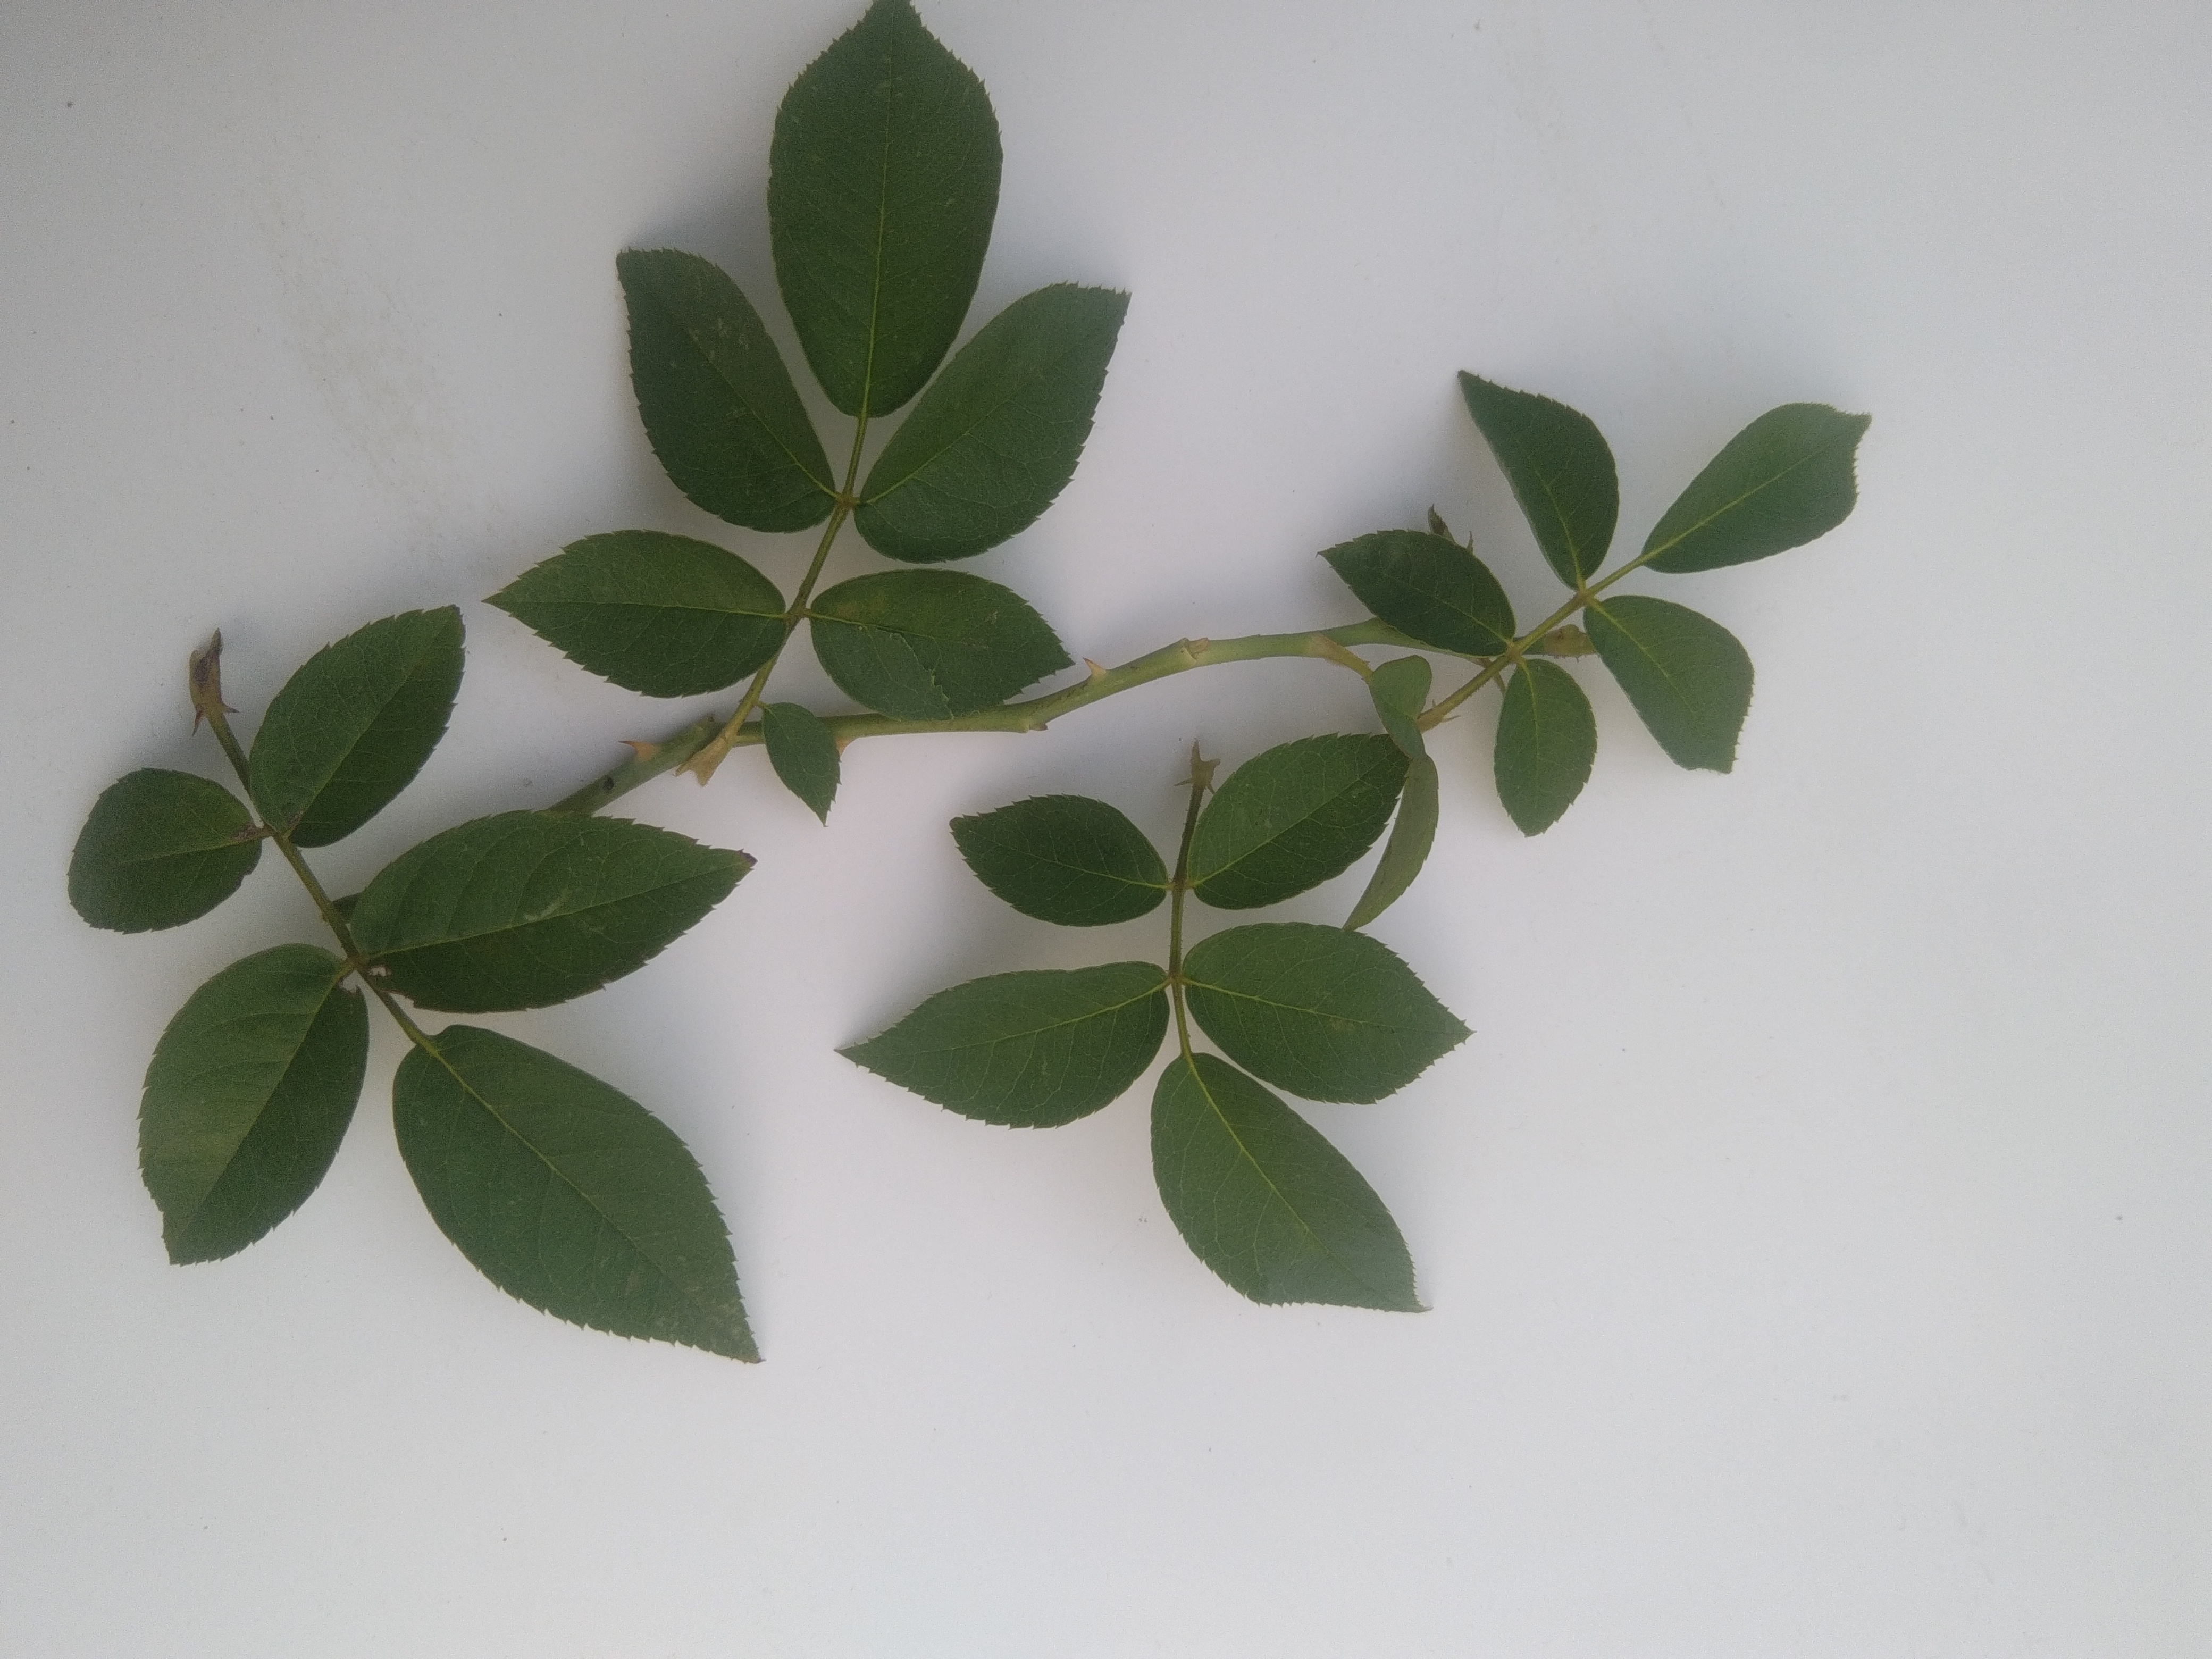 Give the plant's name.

rose
